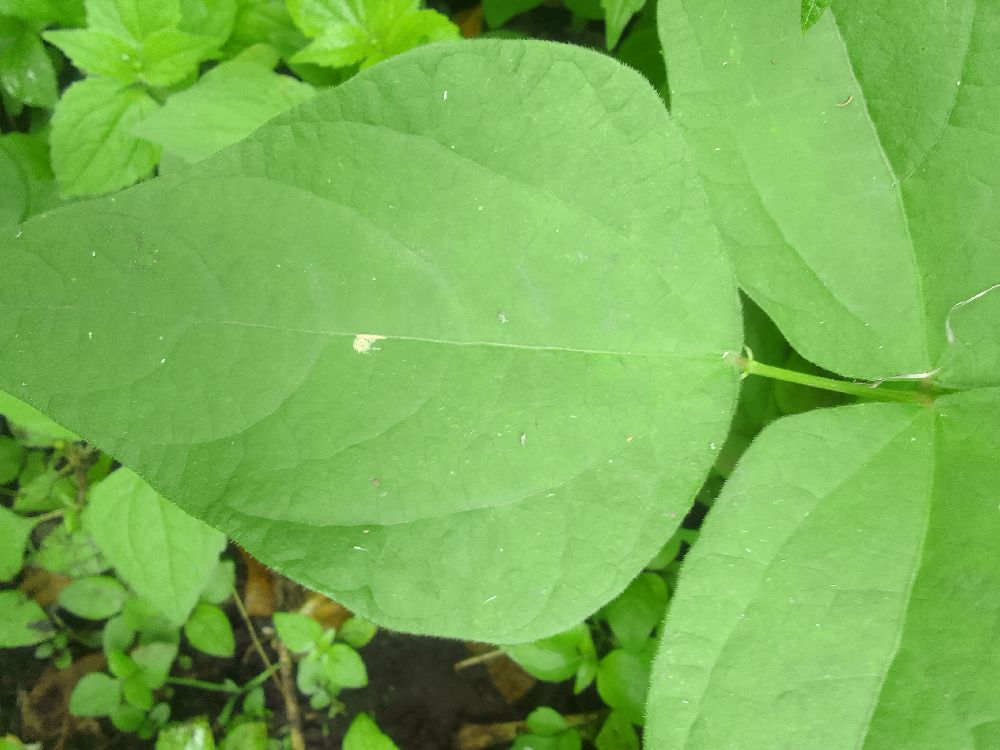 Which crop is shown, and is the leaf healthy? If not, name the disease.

common bean, healthy
